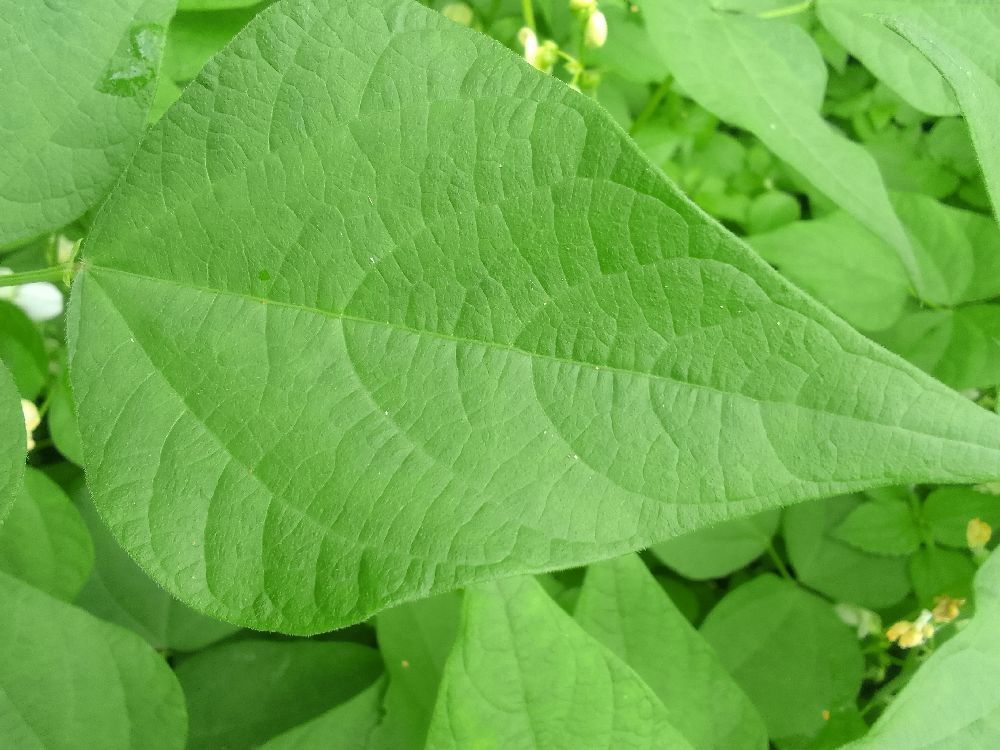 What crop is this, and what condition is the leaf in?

common bean, healthy
